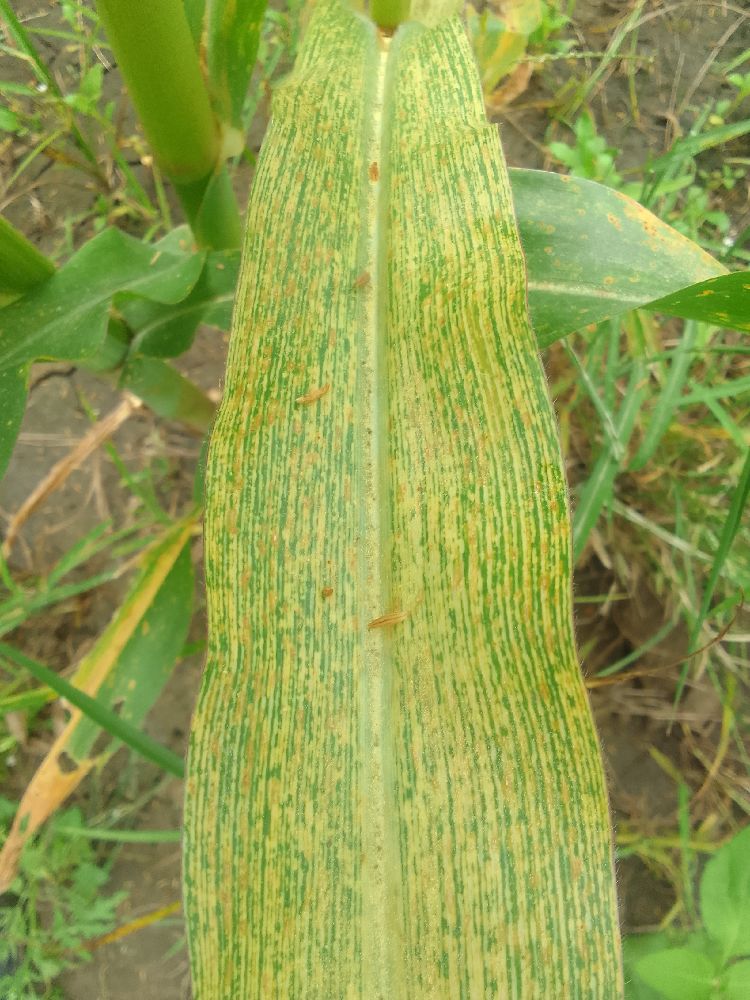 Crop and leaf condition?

maize, maize streak virus
